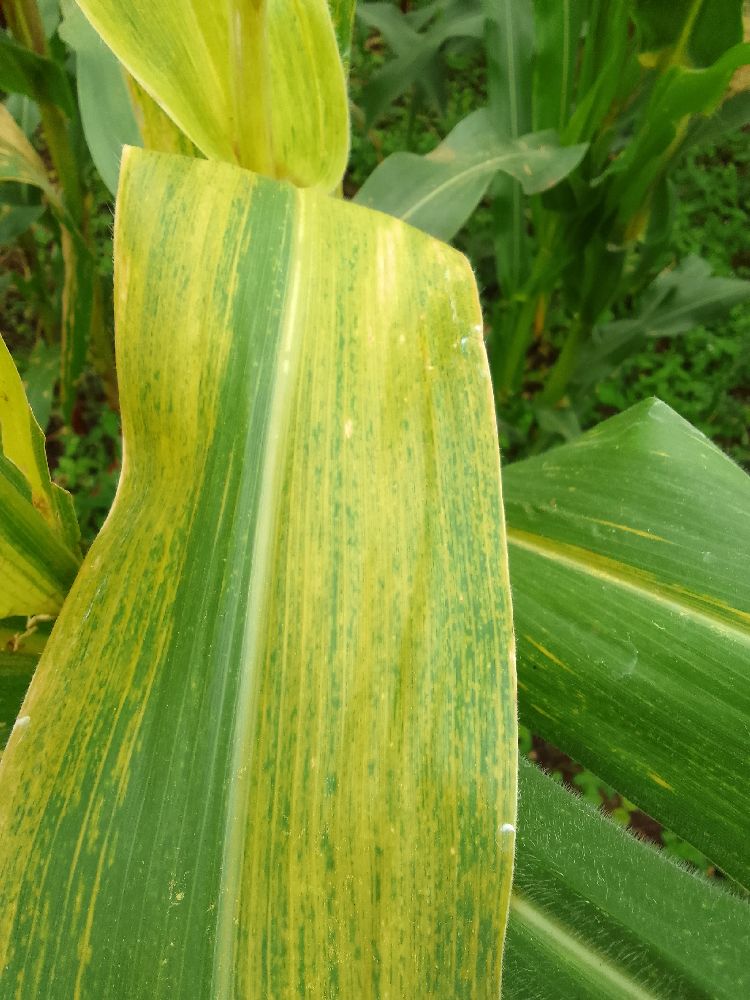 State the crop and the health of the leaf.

maize, maize lethal necrosis
